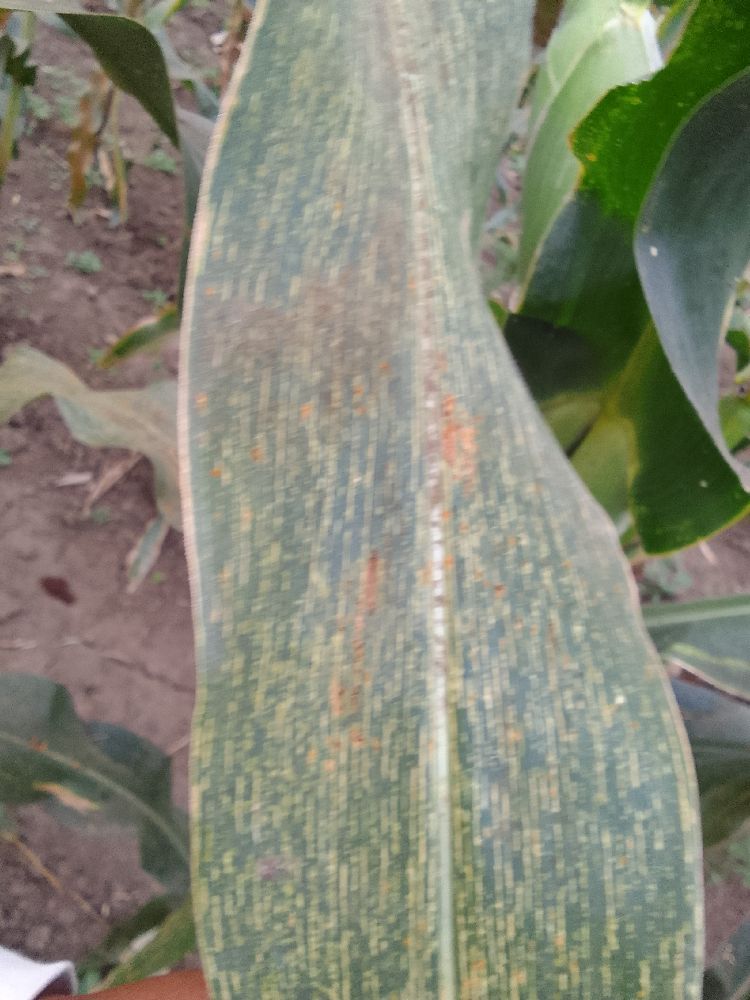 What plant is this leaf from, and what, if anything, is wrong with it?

maize, maize streak virus
